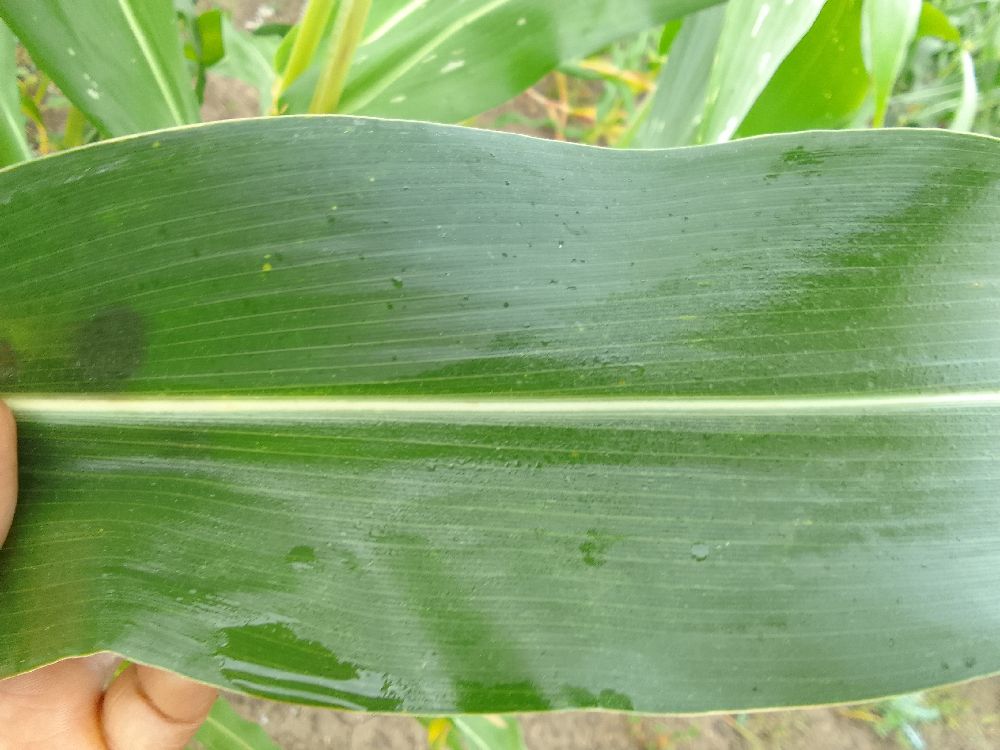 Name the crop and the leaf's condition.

maize, healthy
